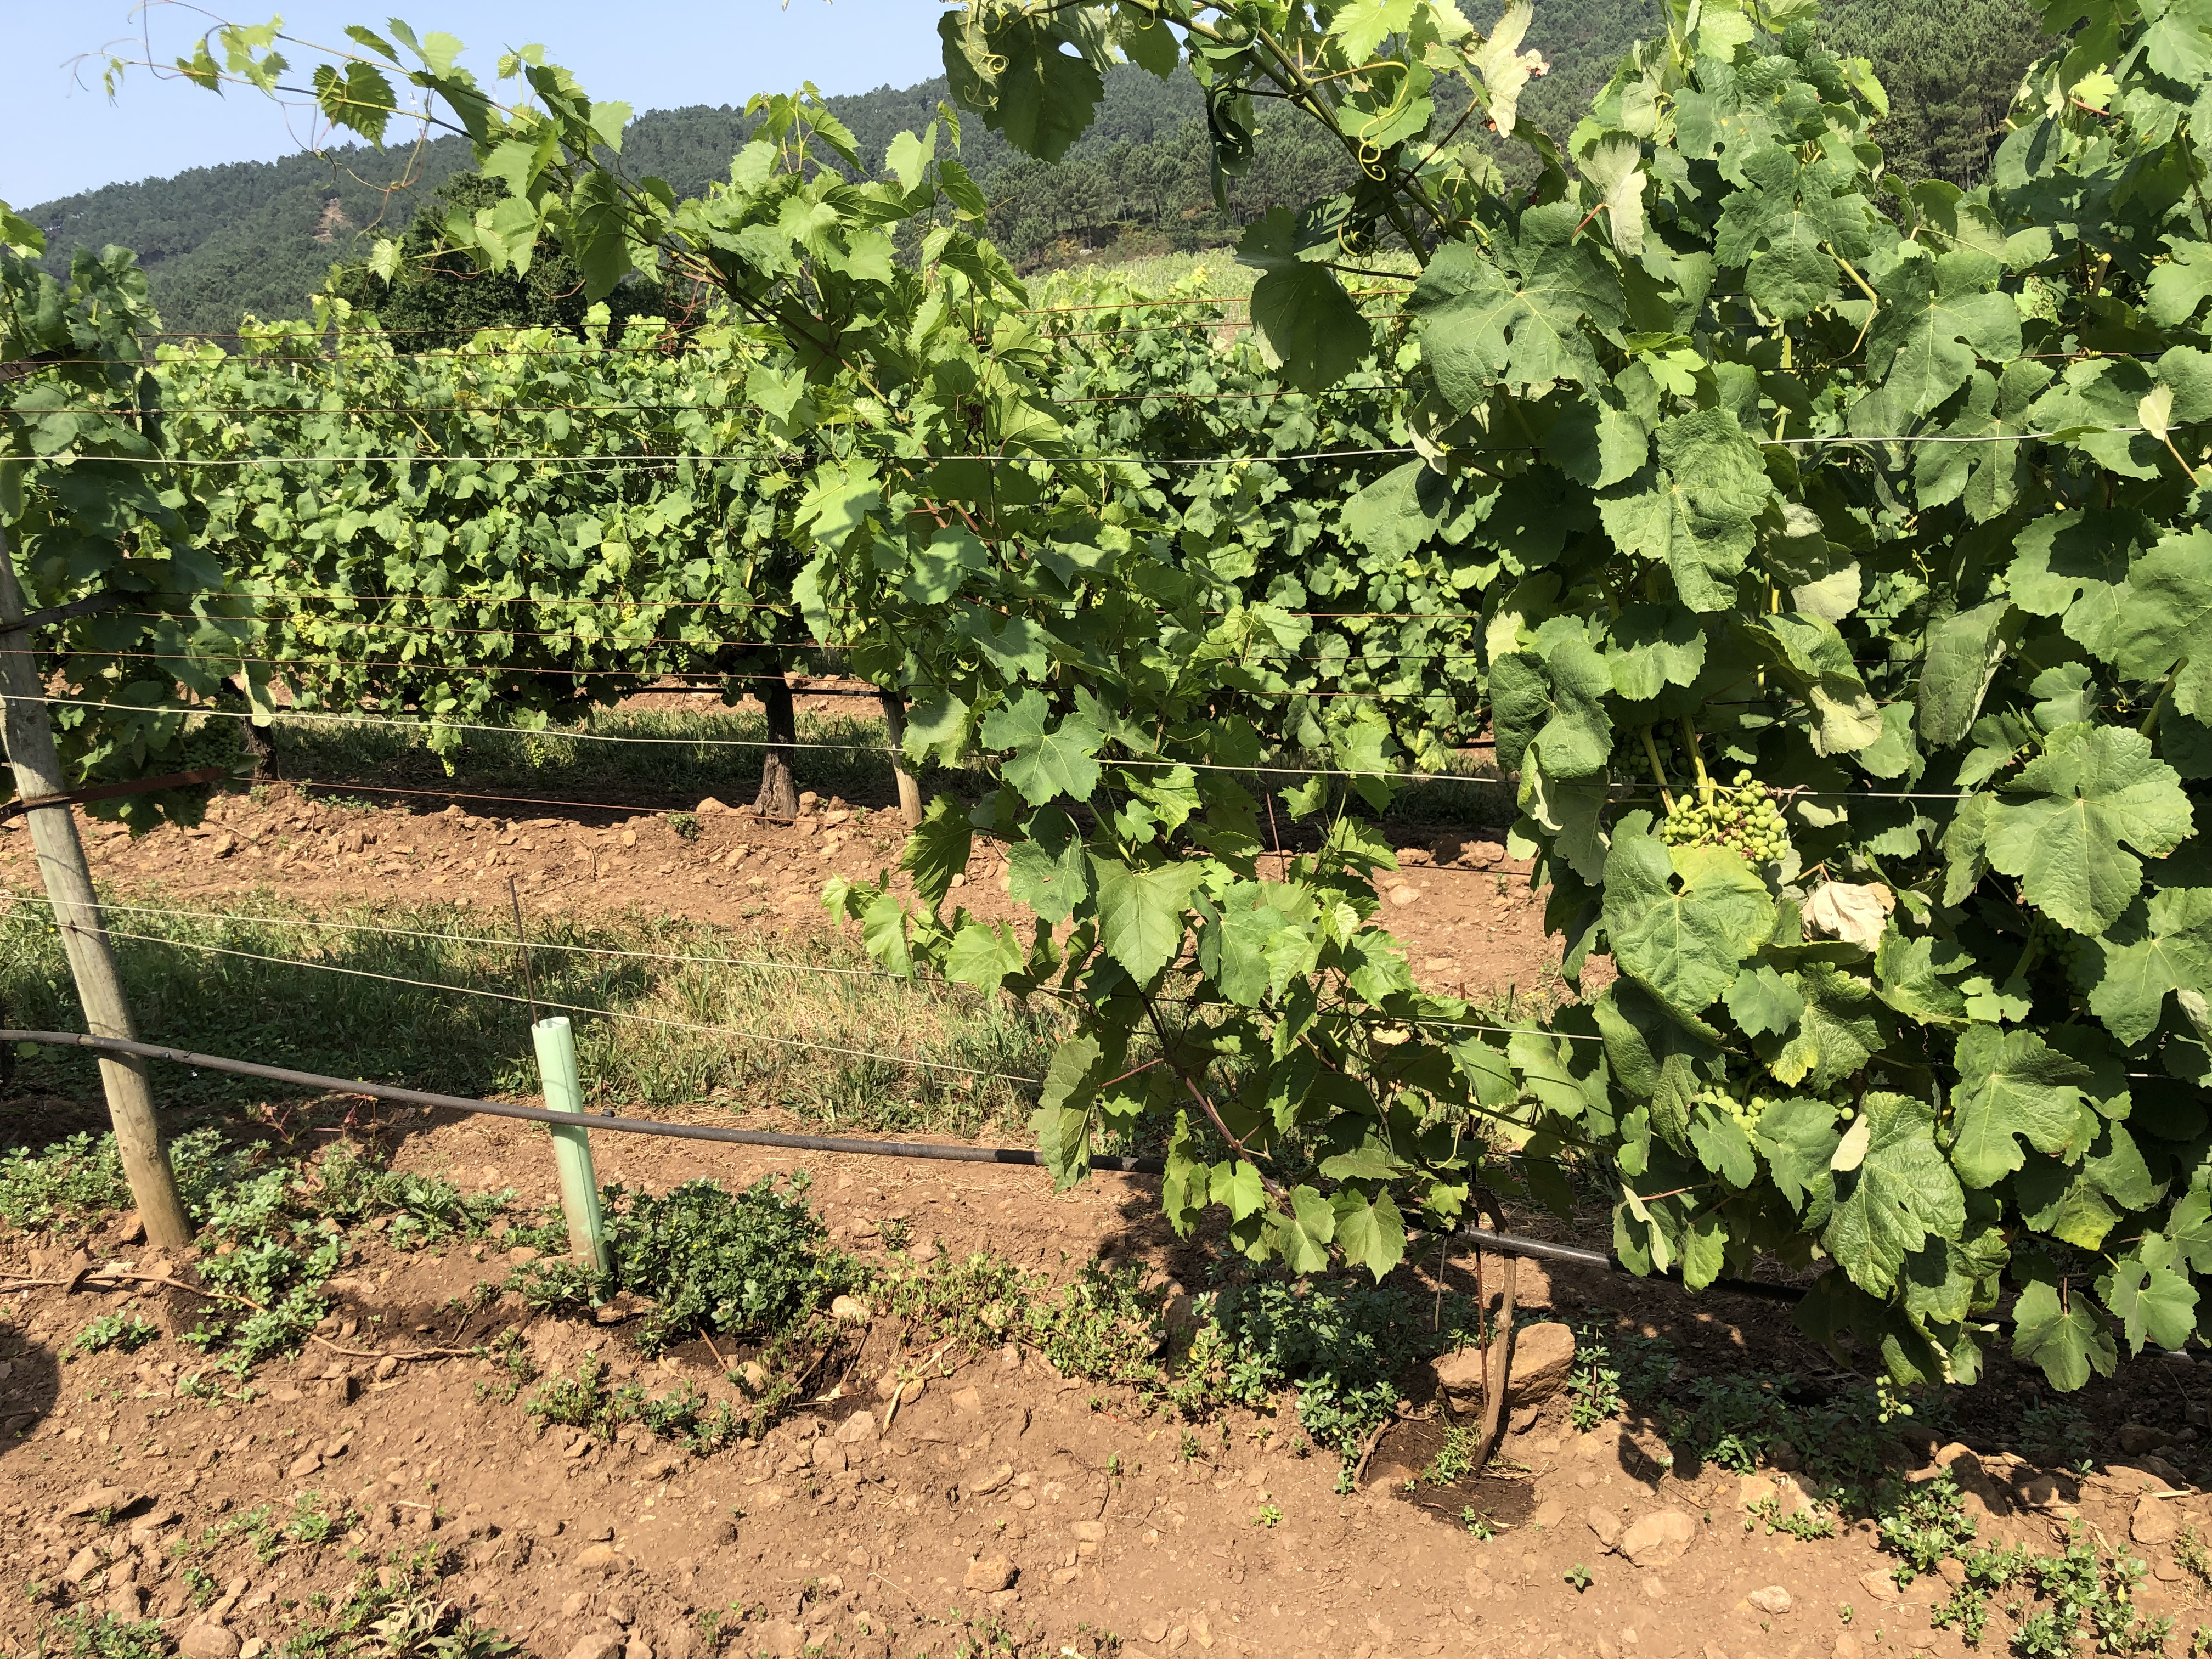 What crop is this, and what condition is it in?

grapevine, not affected by esca disease
